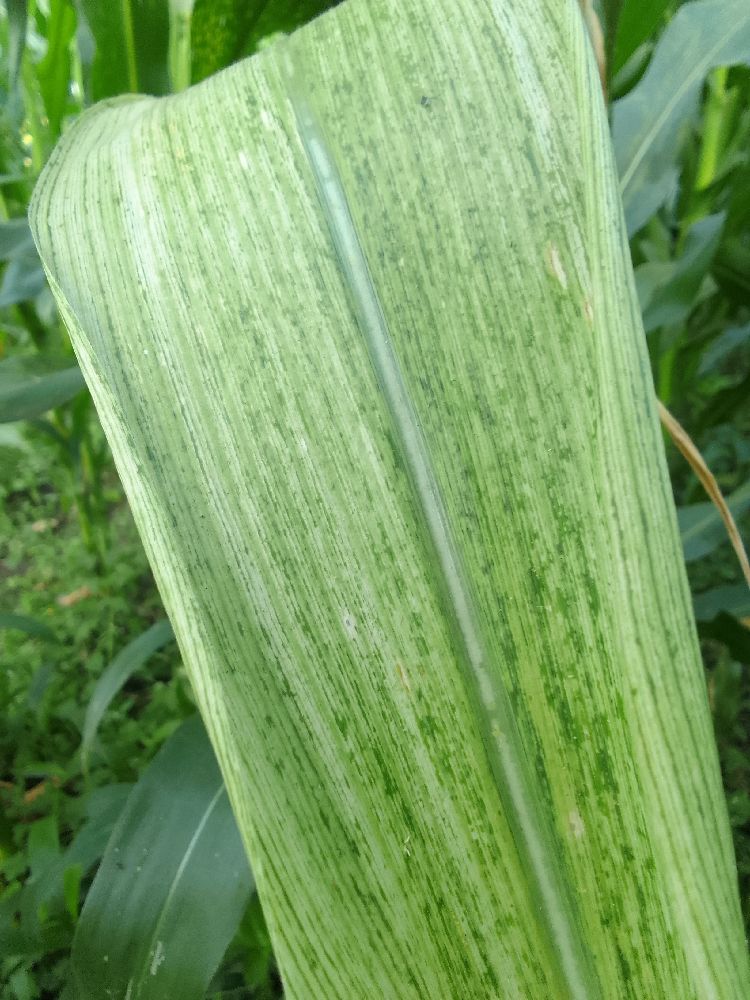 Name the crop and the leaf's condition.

maize, maize lethal necrosis
